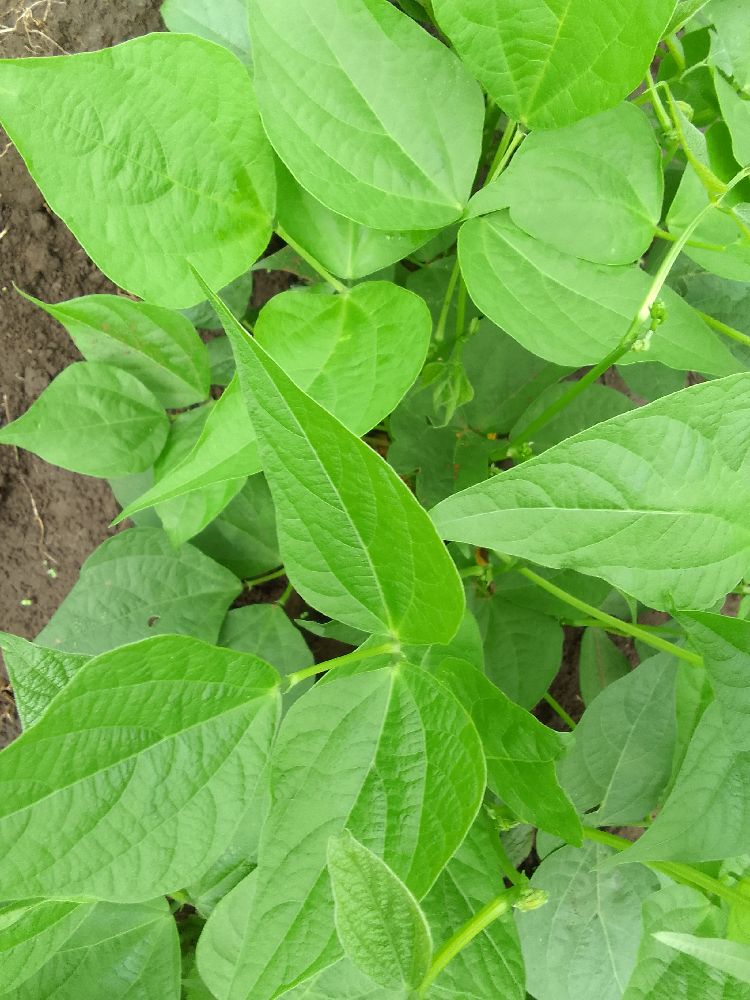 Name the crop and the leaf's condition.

common bean, healthy
